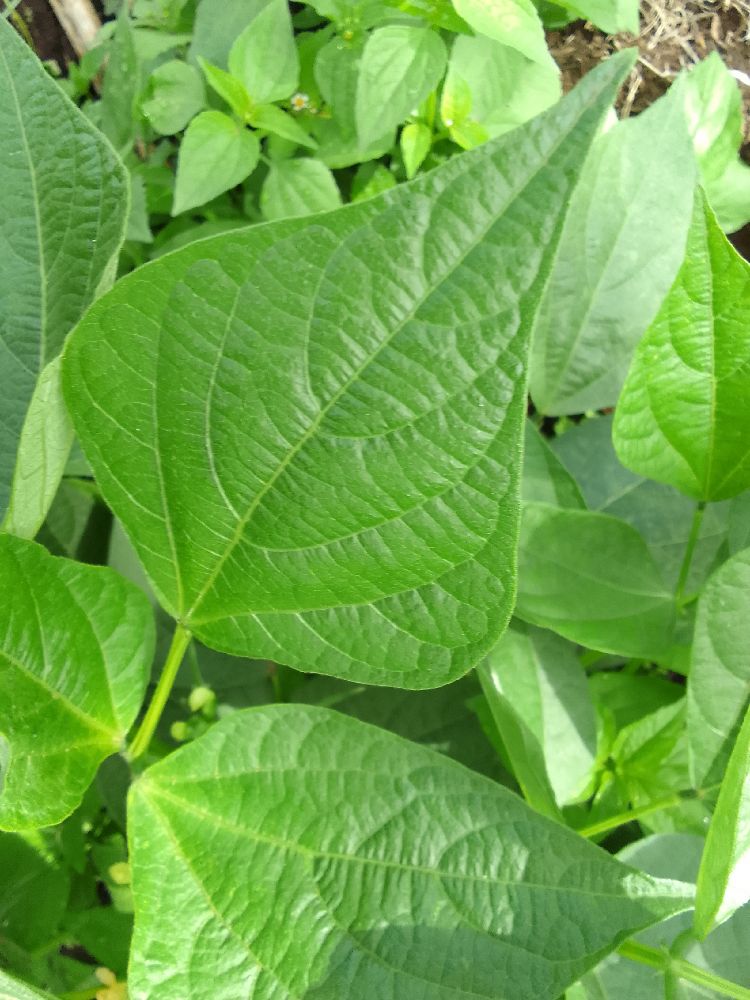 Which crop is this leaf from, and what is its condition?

common bean, healthy
